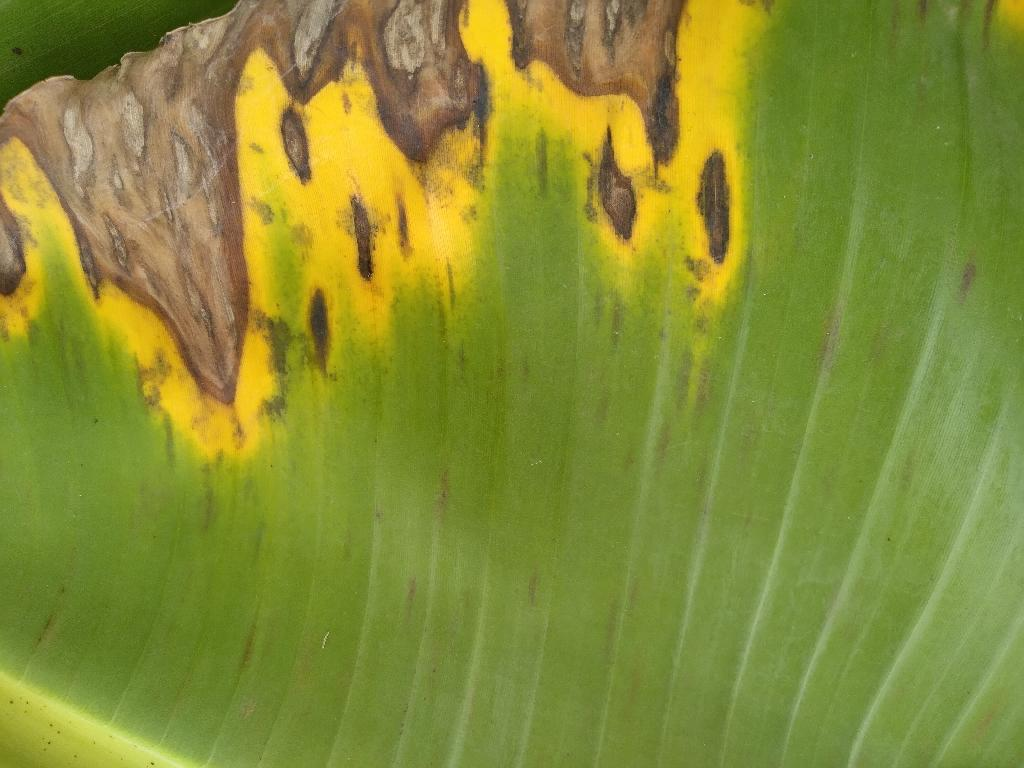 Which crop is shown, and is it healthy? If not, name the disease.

banana, black sigatoka
